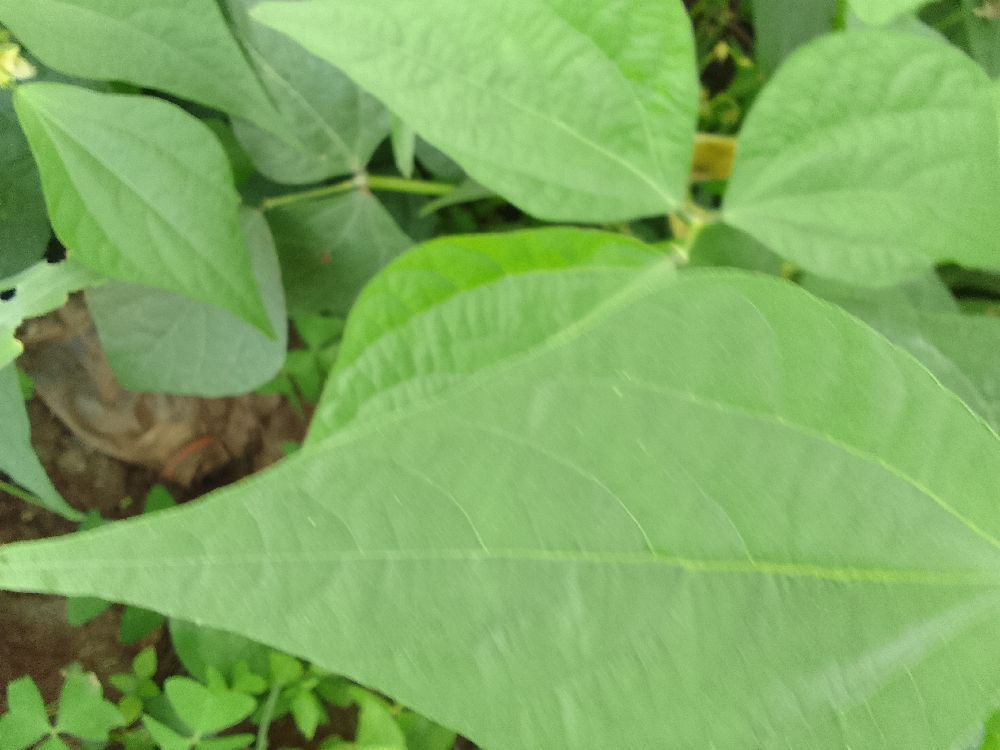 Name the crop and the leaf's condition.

common bean, healthy
